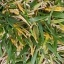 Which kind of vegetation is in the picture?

grass
